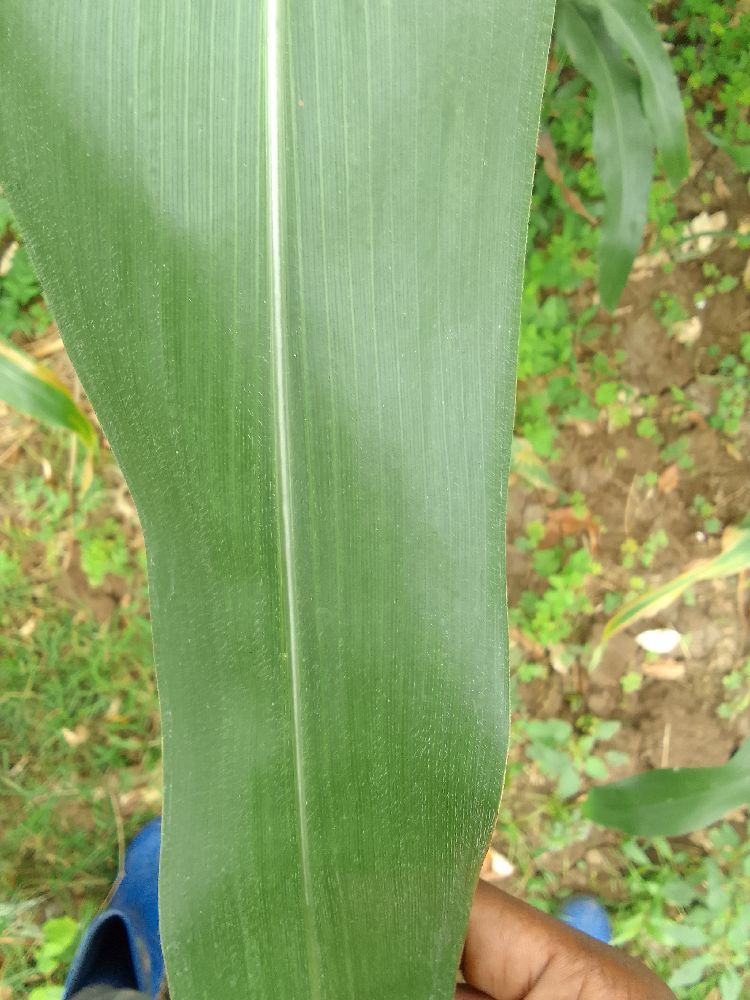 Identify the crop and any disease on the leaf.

maize, healthy
